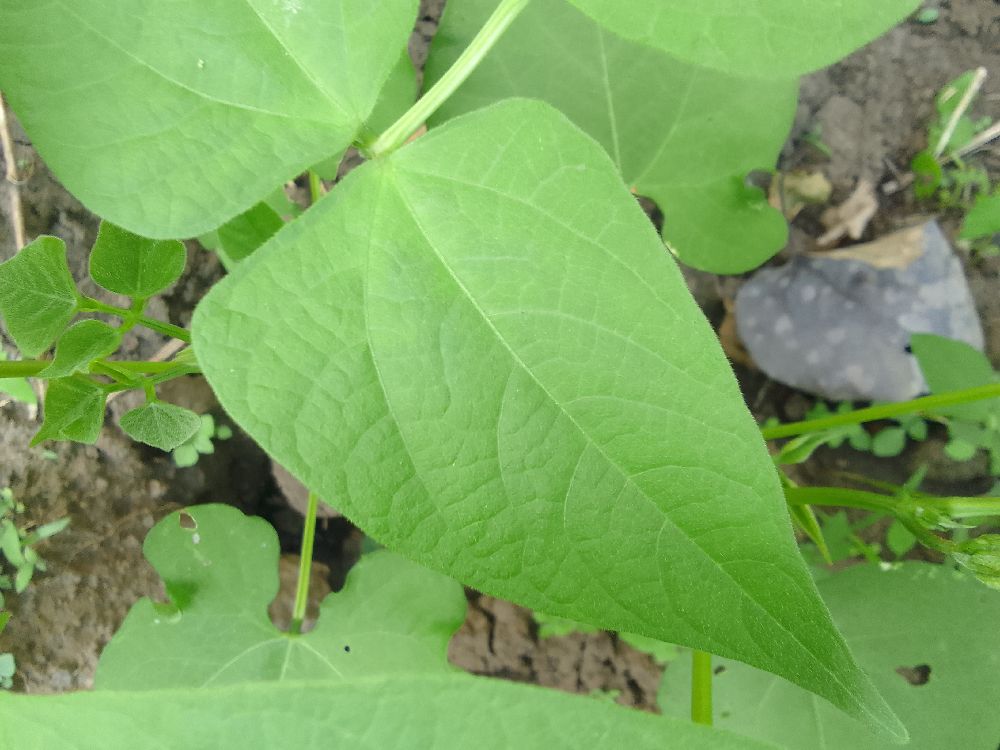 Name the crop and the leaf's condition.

common bean, healthy
